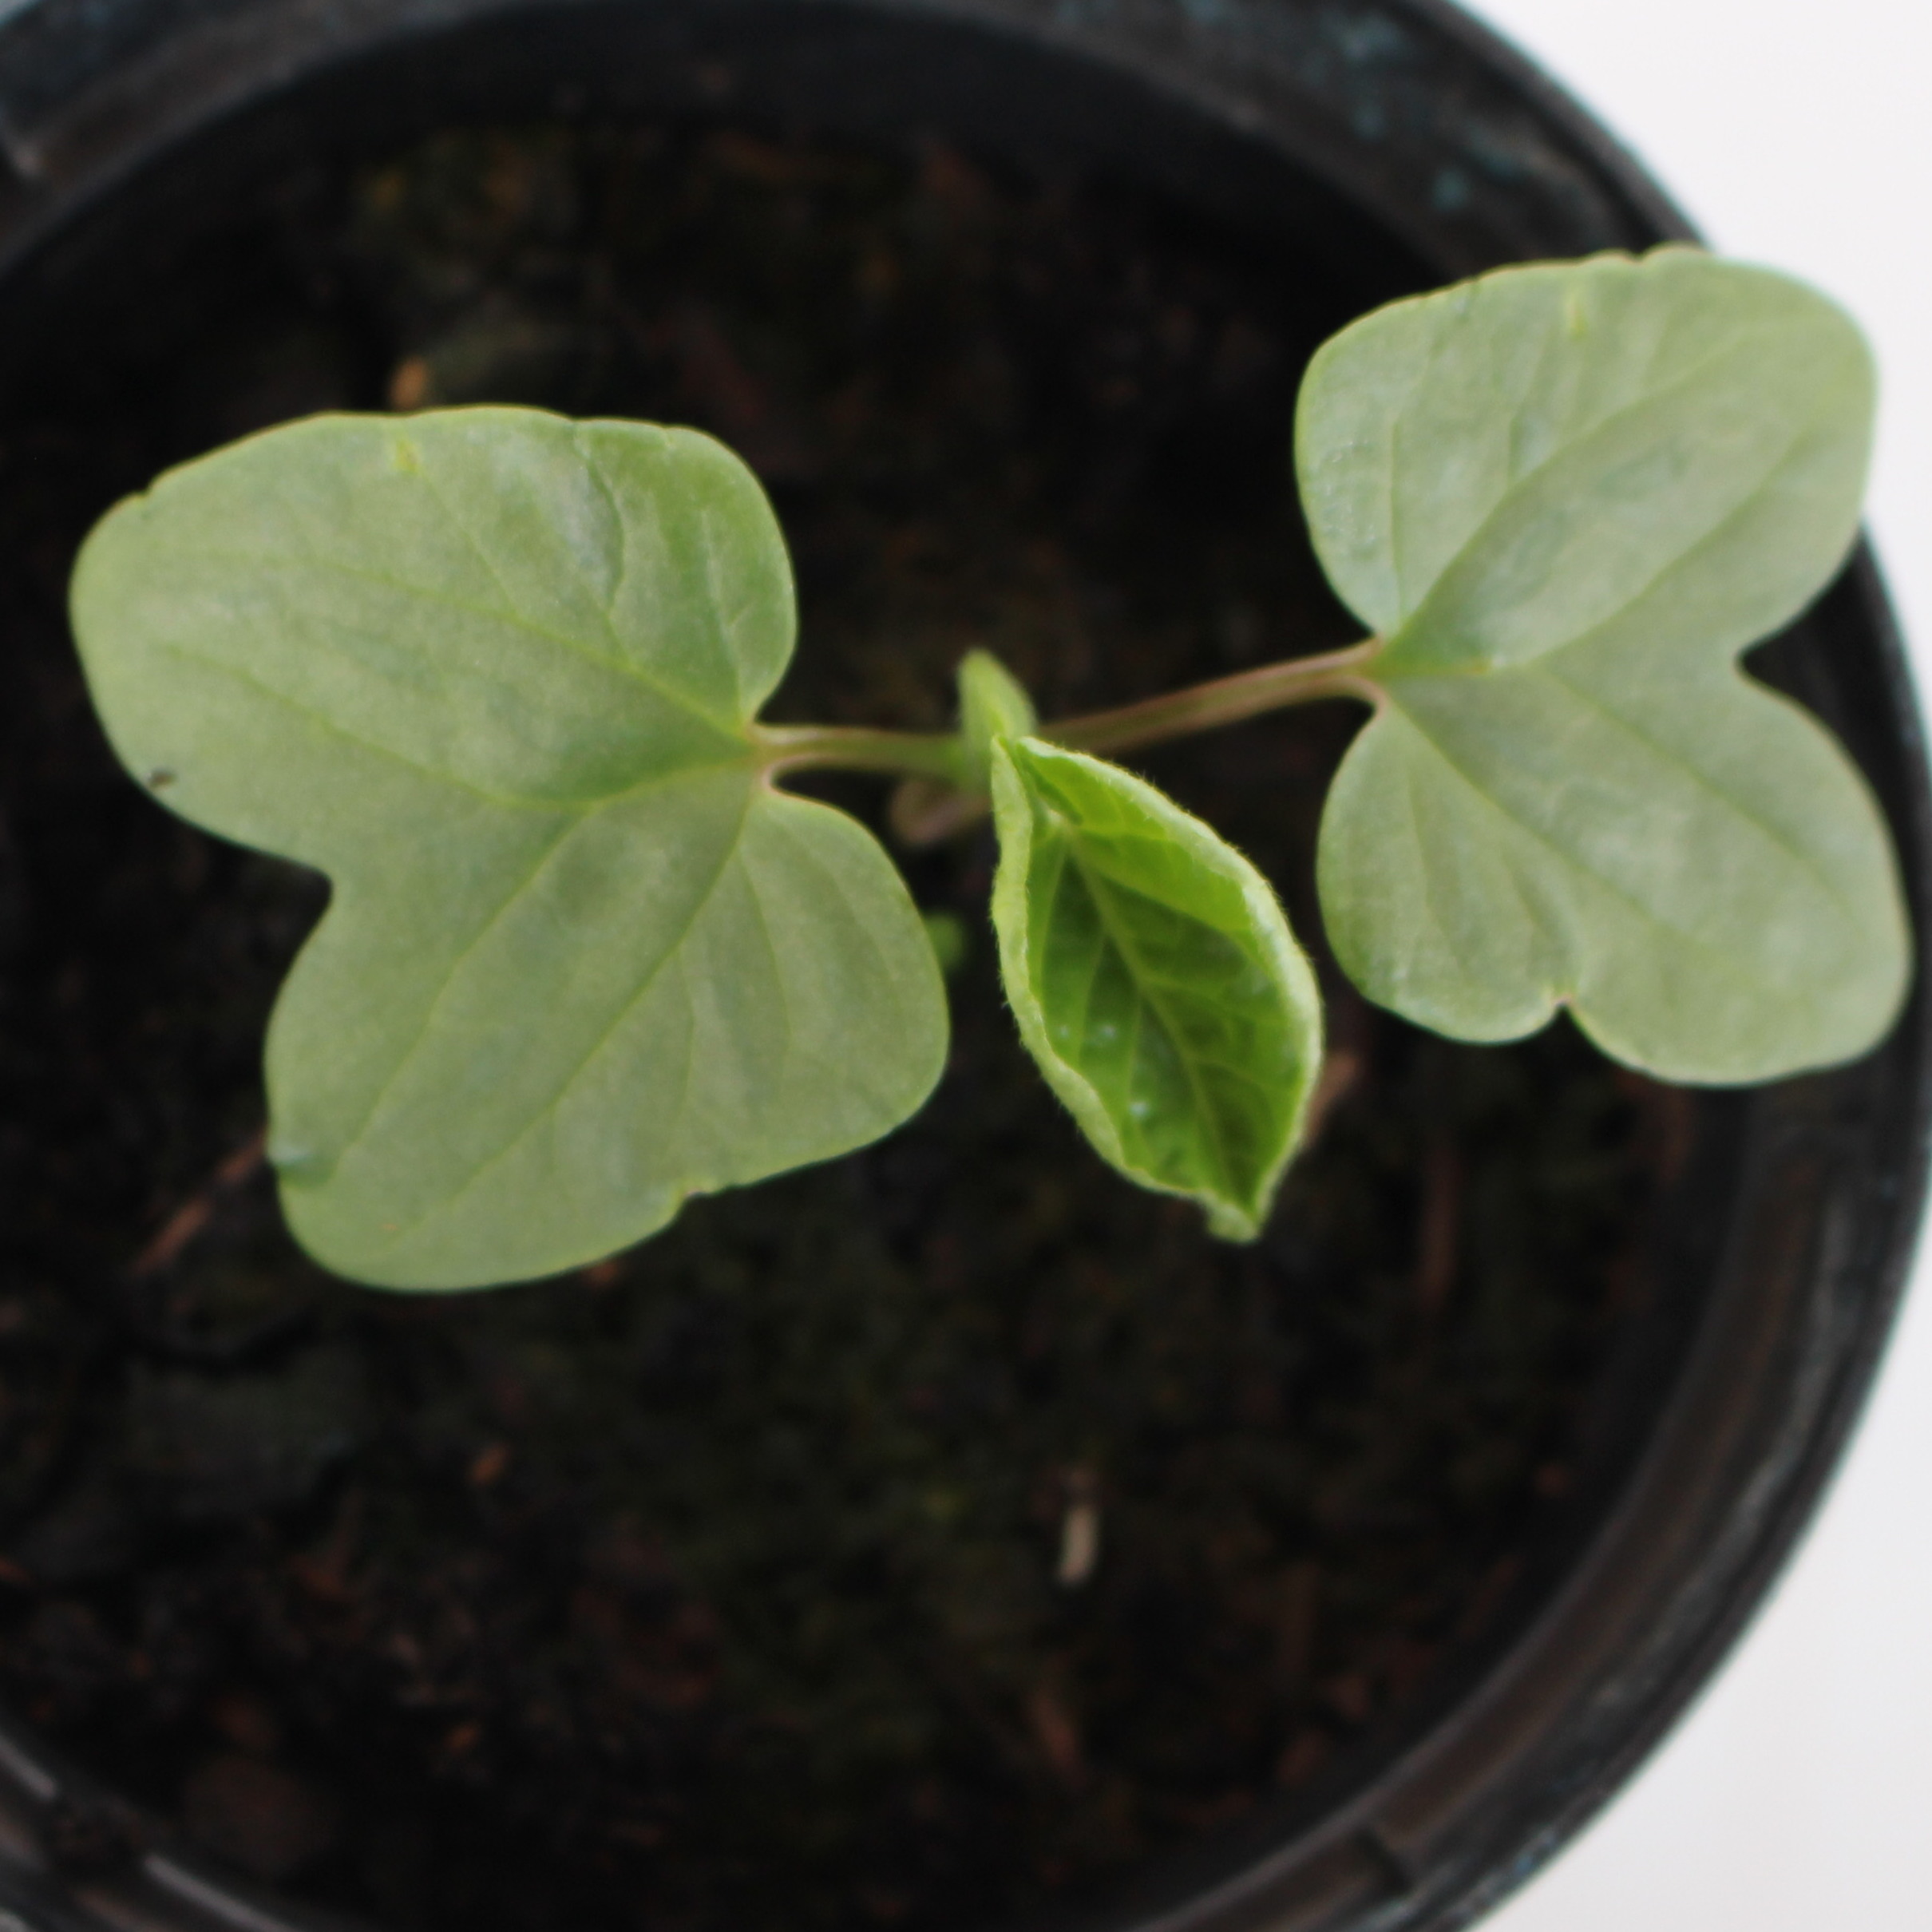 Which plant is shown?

Convolvulus arvensis
